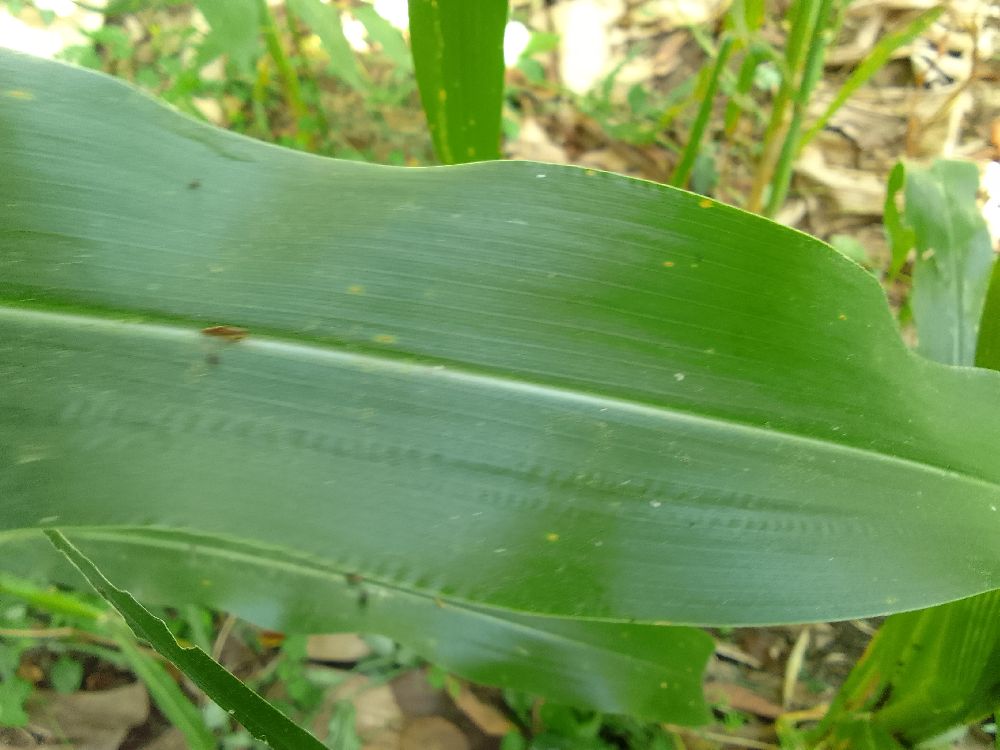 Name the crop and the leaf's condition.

maize, healthy
